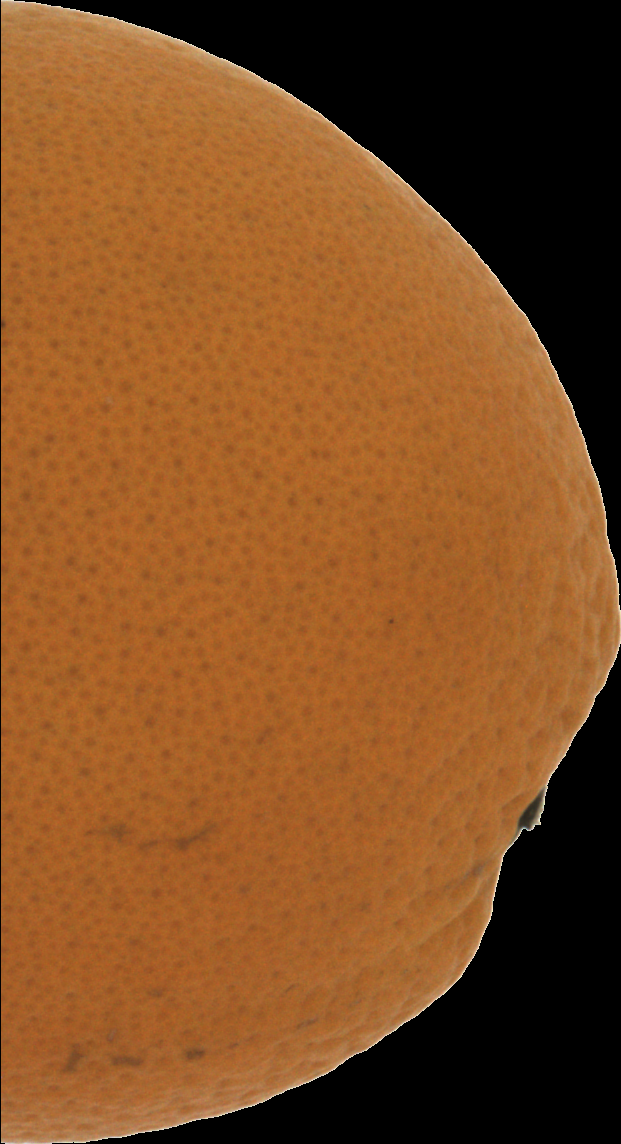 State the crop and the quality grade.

orange, good
